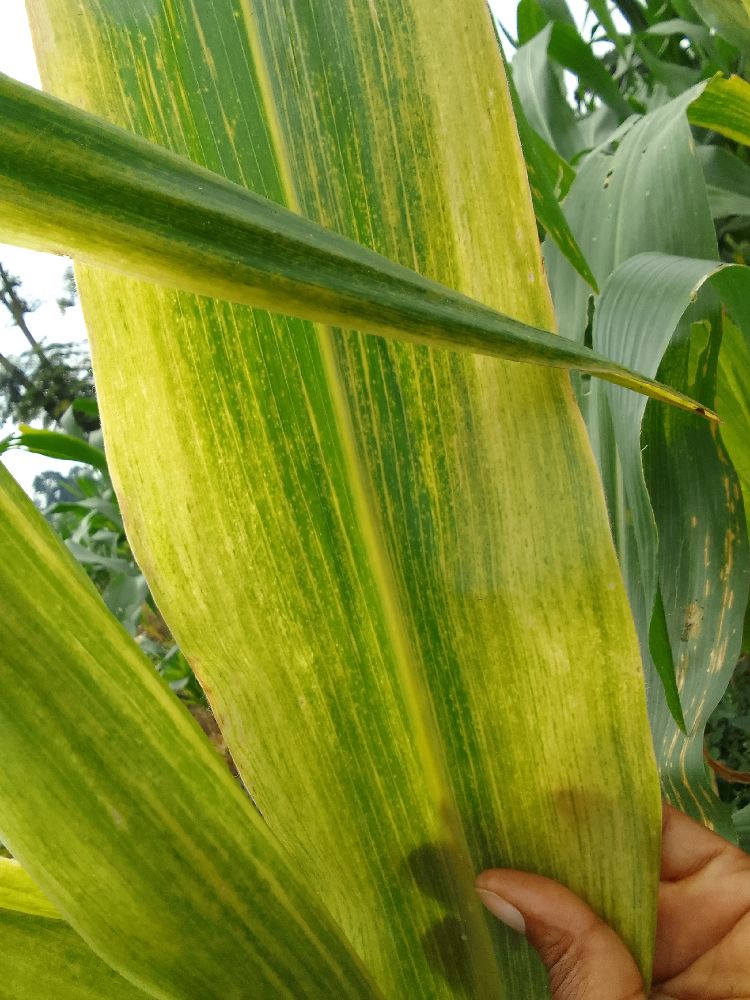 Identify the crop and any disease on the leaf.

maize, maize lethal necrosis
